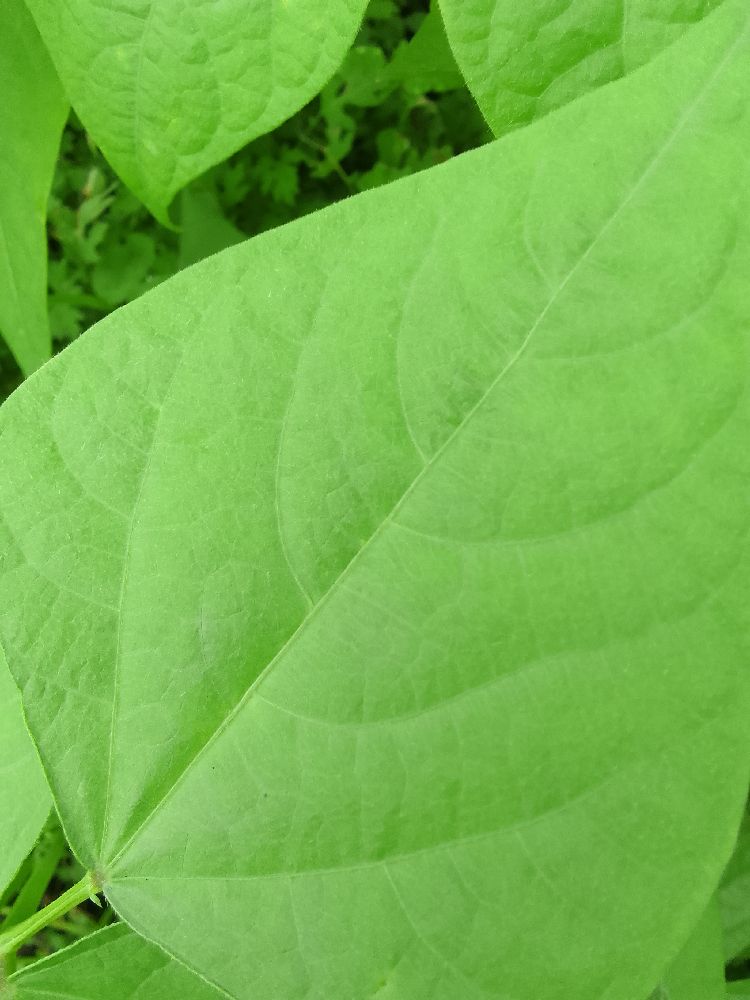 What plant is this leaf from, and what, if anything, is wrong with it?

common bean, healthy
